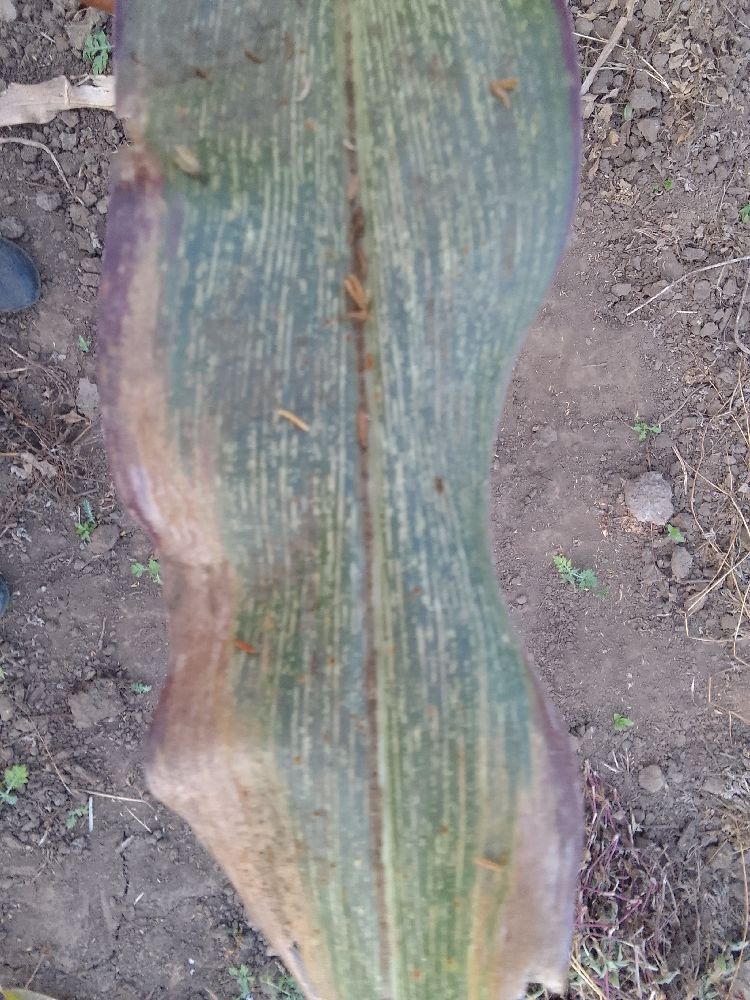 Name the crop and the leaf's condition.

maize, maize streak virus
